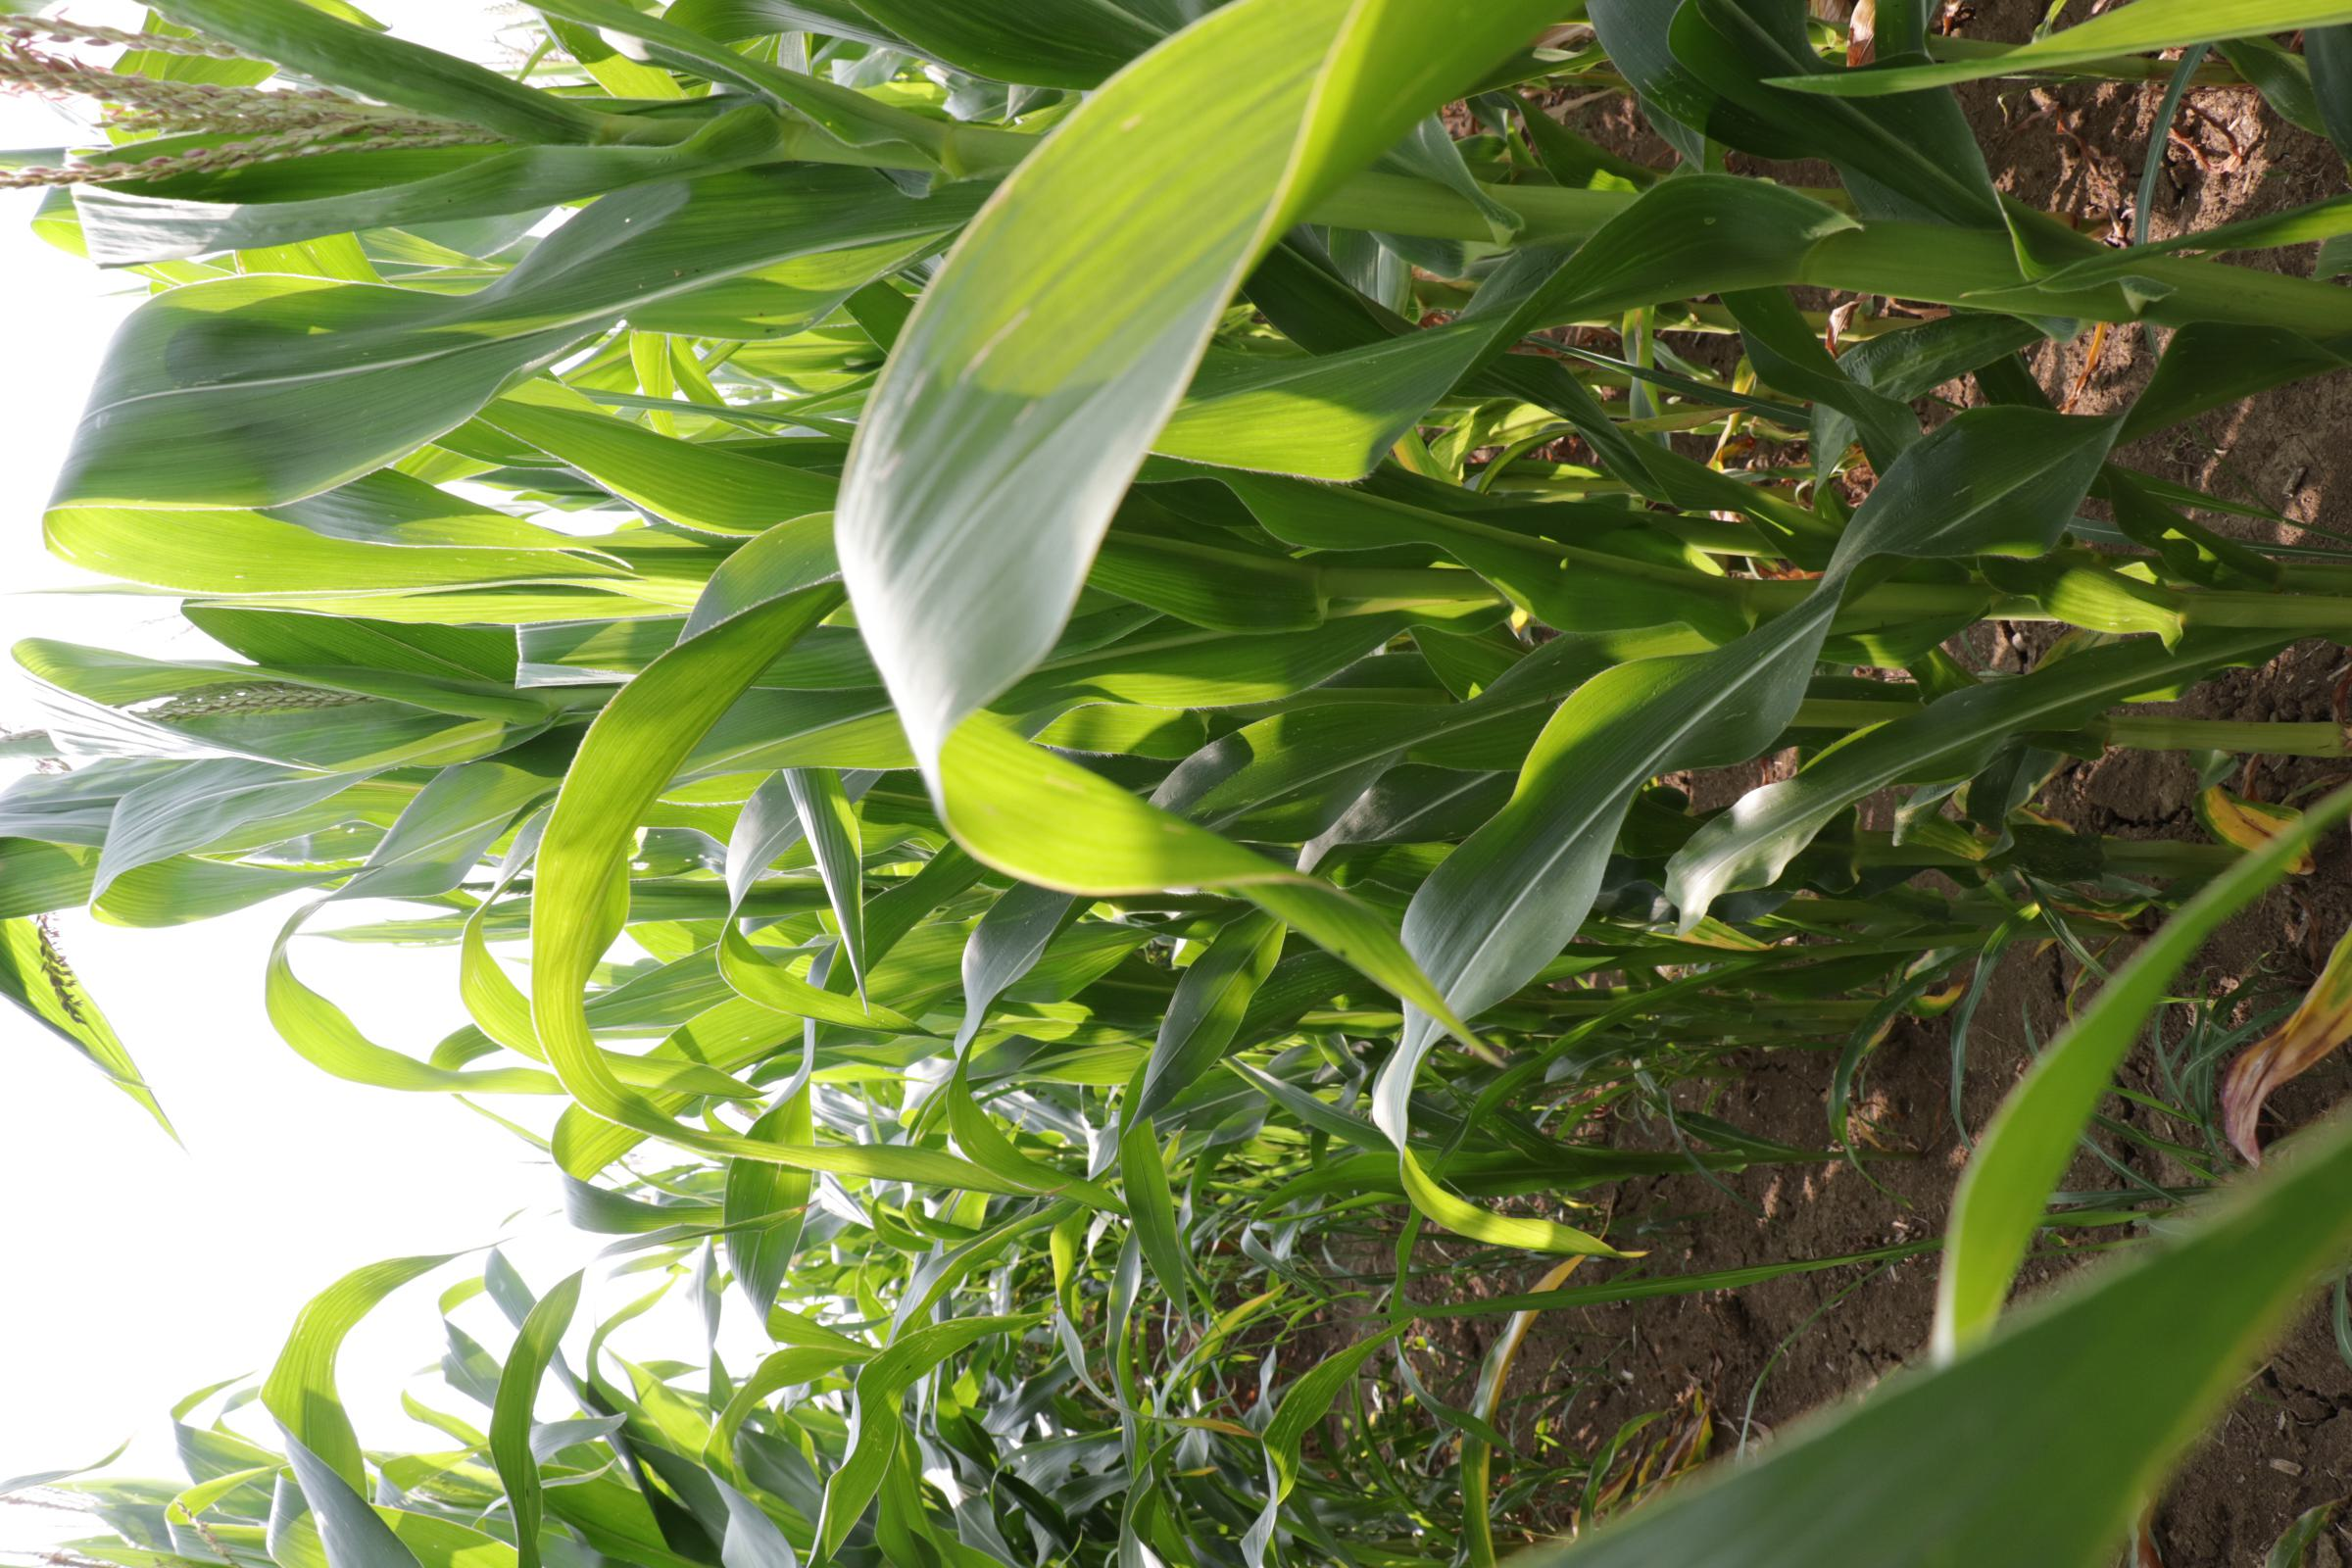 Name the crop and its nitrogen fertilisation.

maize, full nitrogen fertilisation
